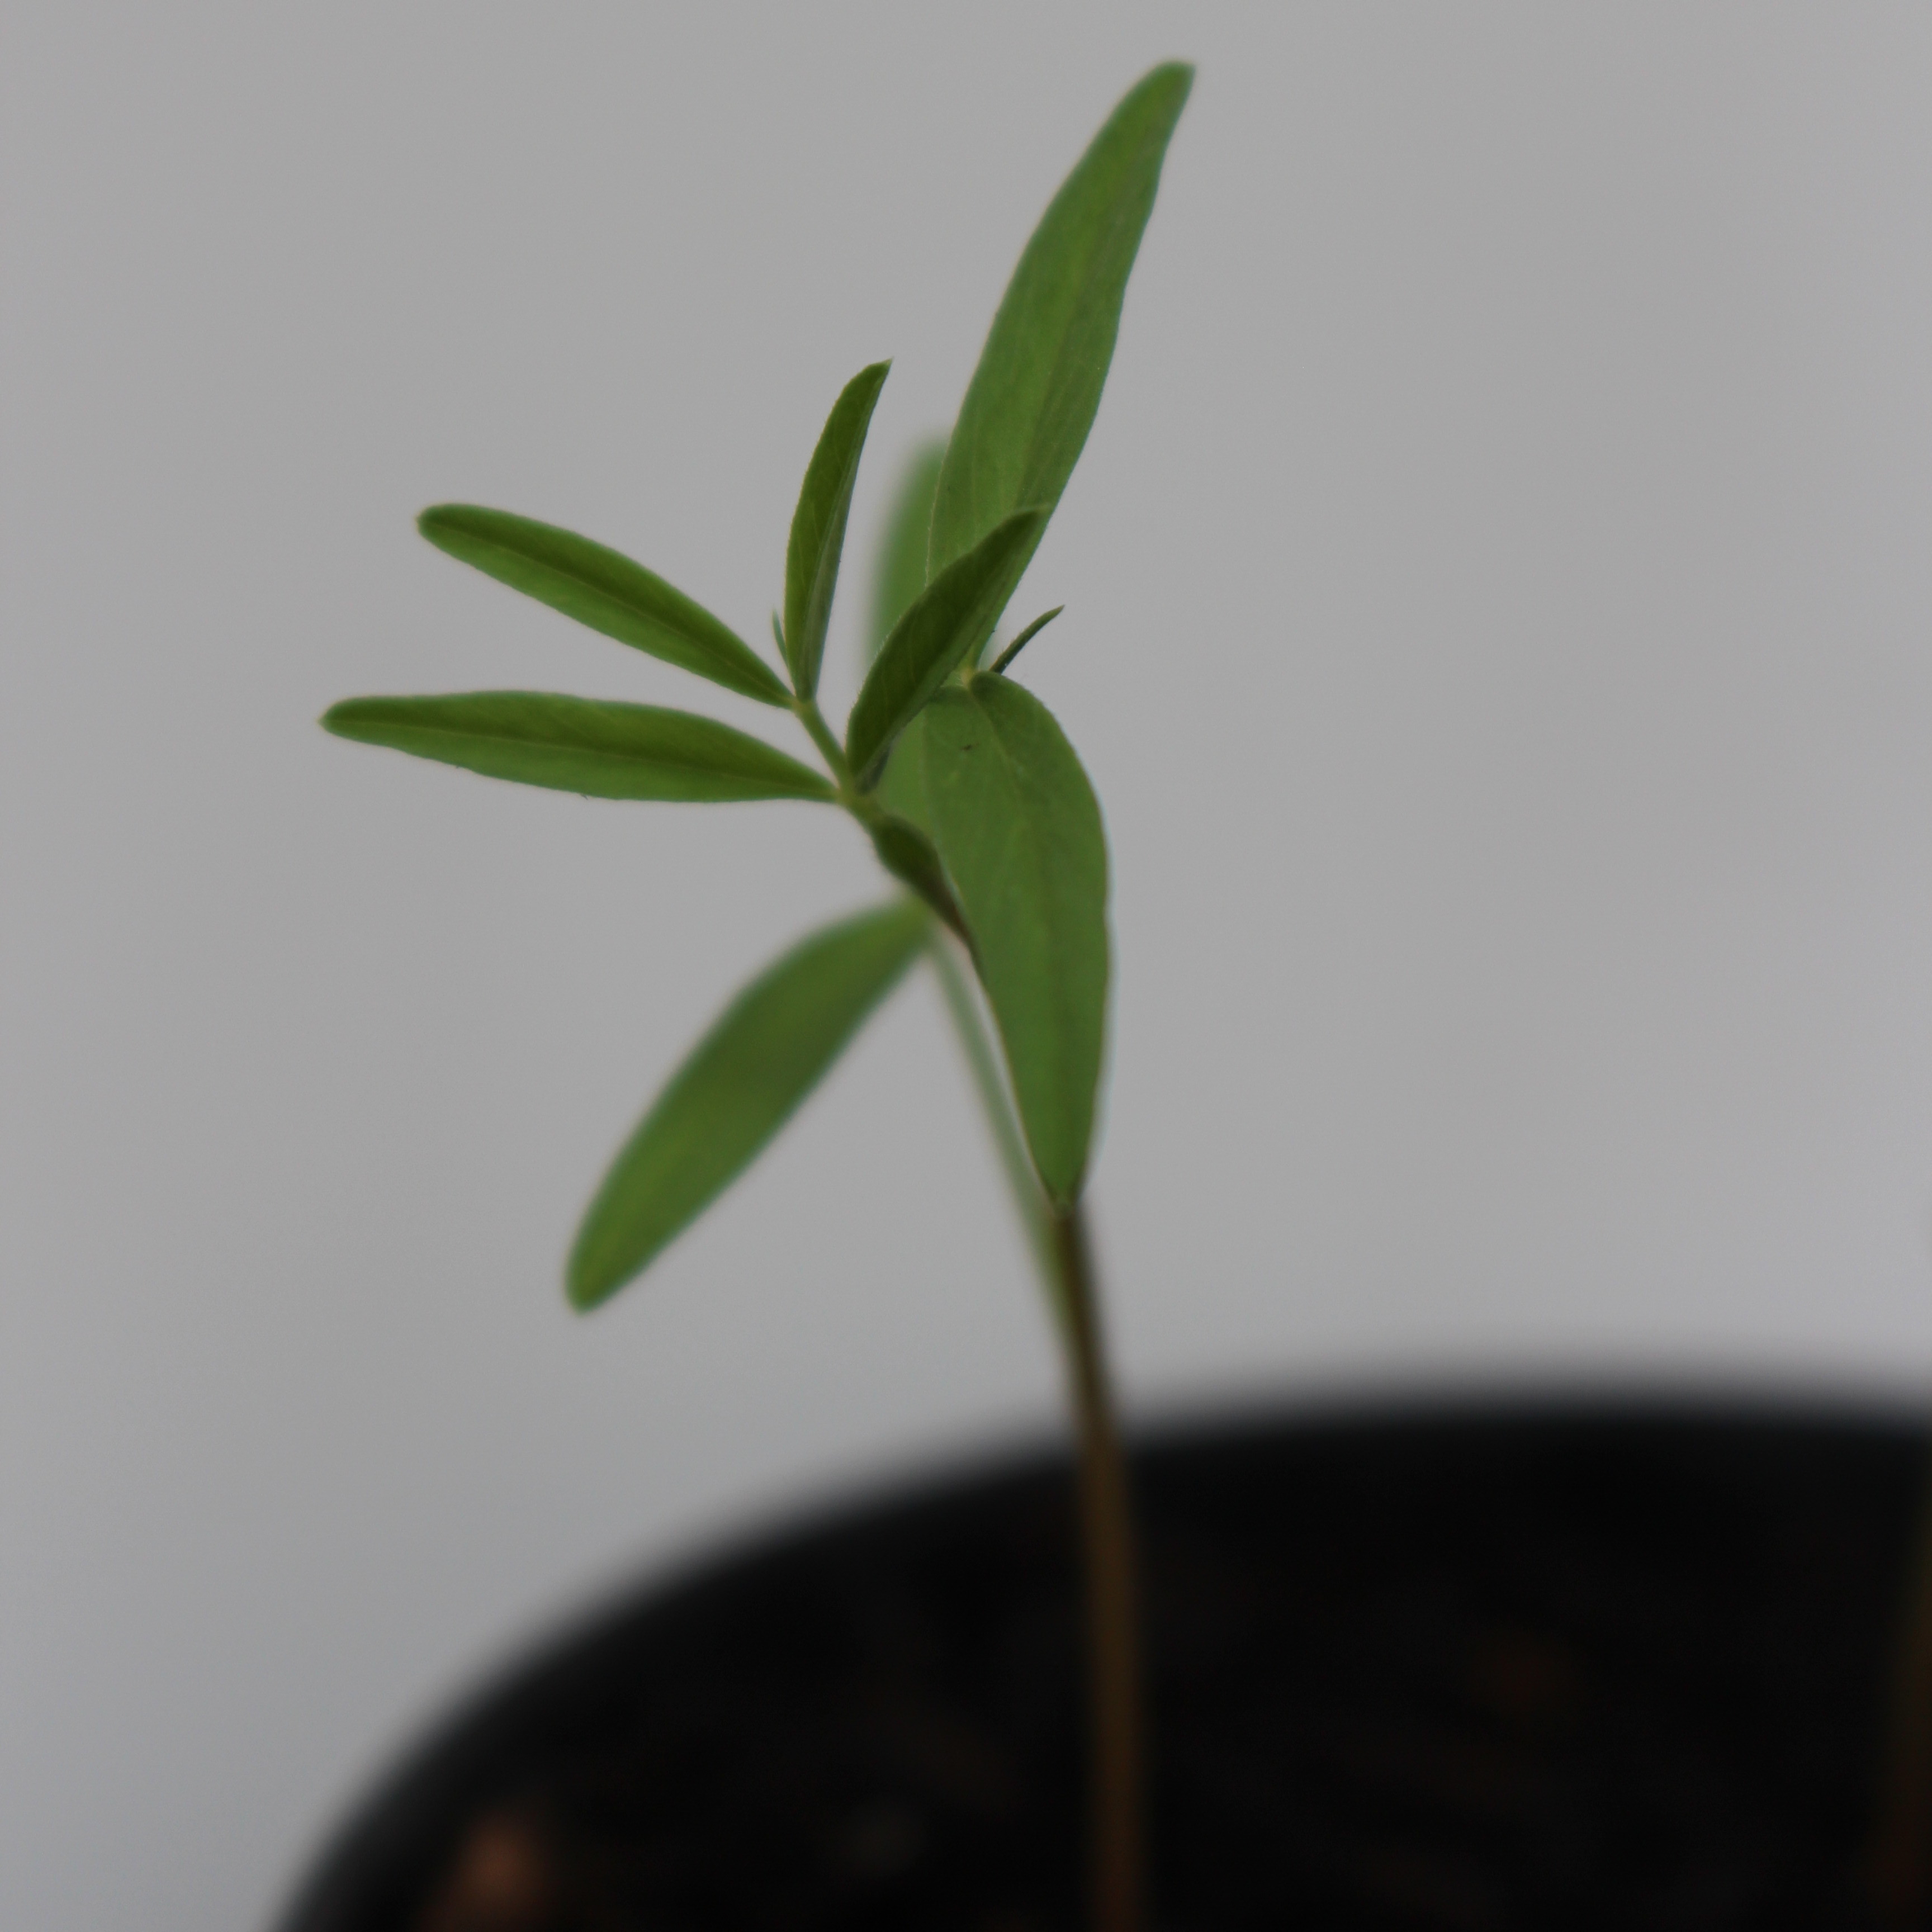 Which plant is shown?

Vicia sativa
